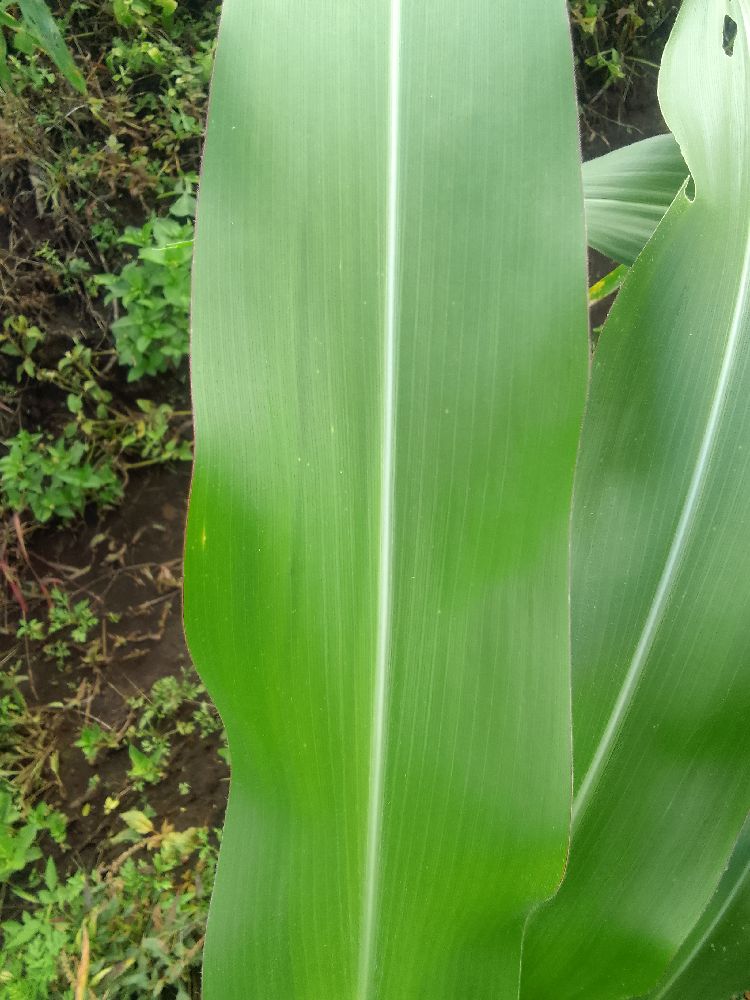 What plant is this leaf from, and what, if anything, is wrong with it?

maize, healthy
